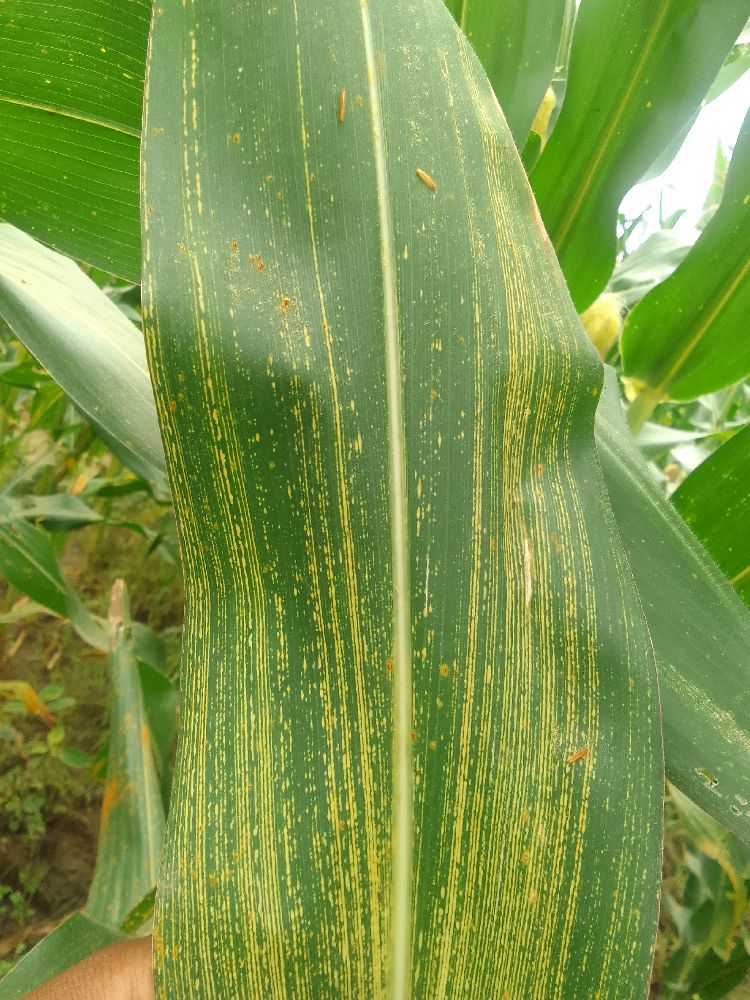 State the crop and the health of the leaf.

maize, maize streak virus
